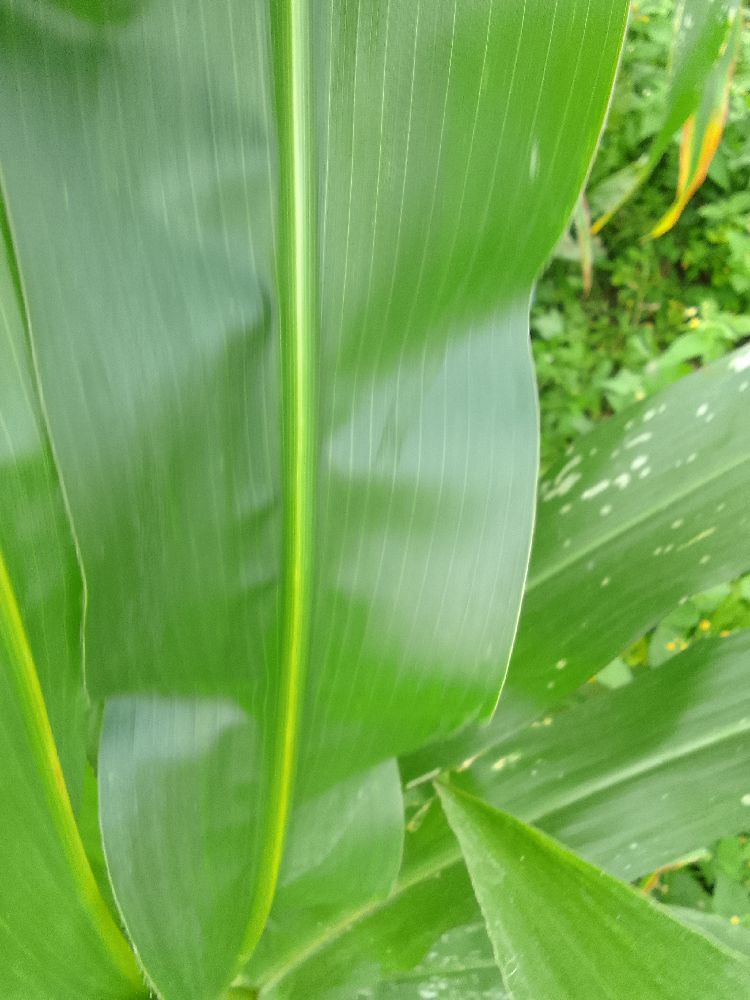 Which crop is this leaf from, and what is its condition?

maize, healthy
